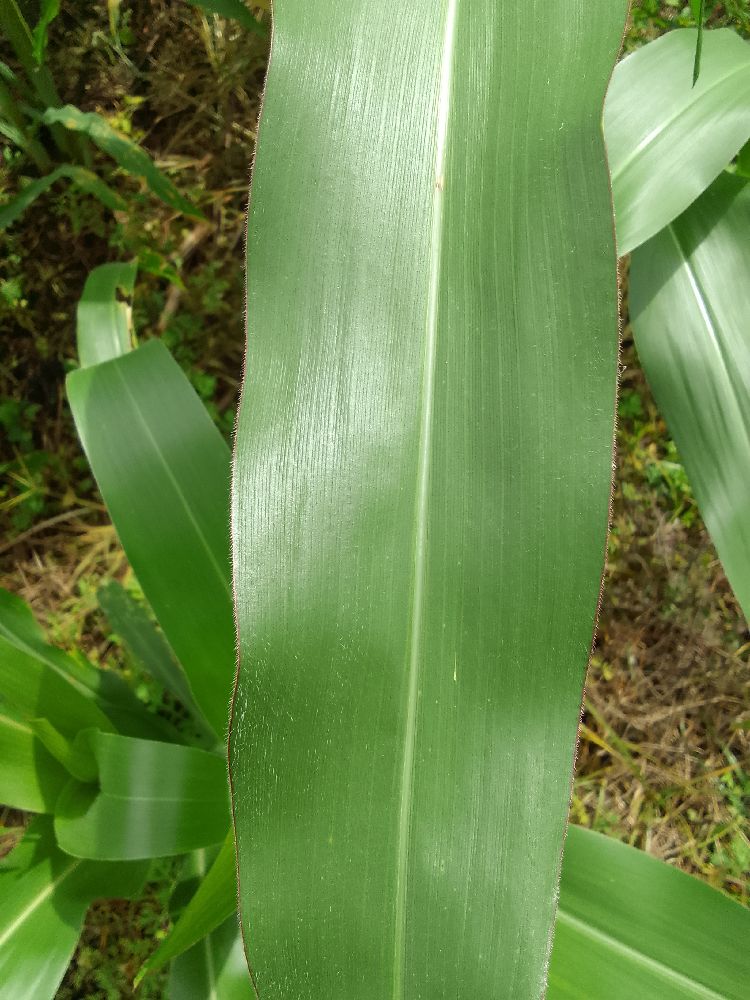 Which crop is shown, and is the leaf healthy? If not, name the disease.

maize, healthy
